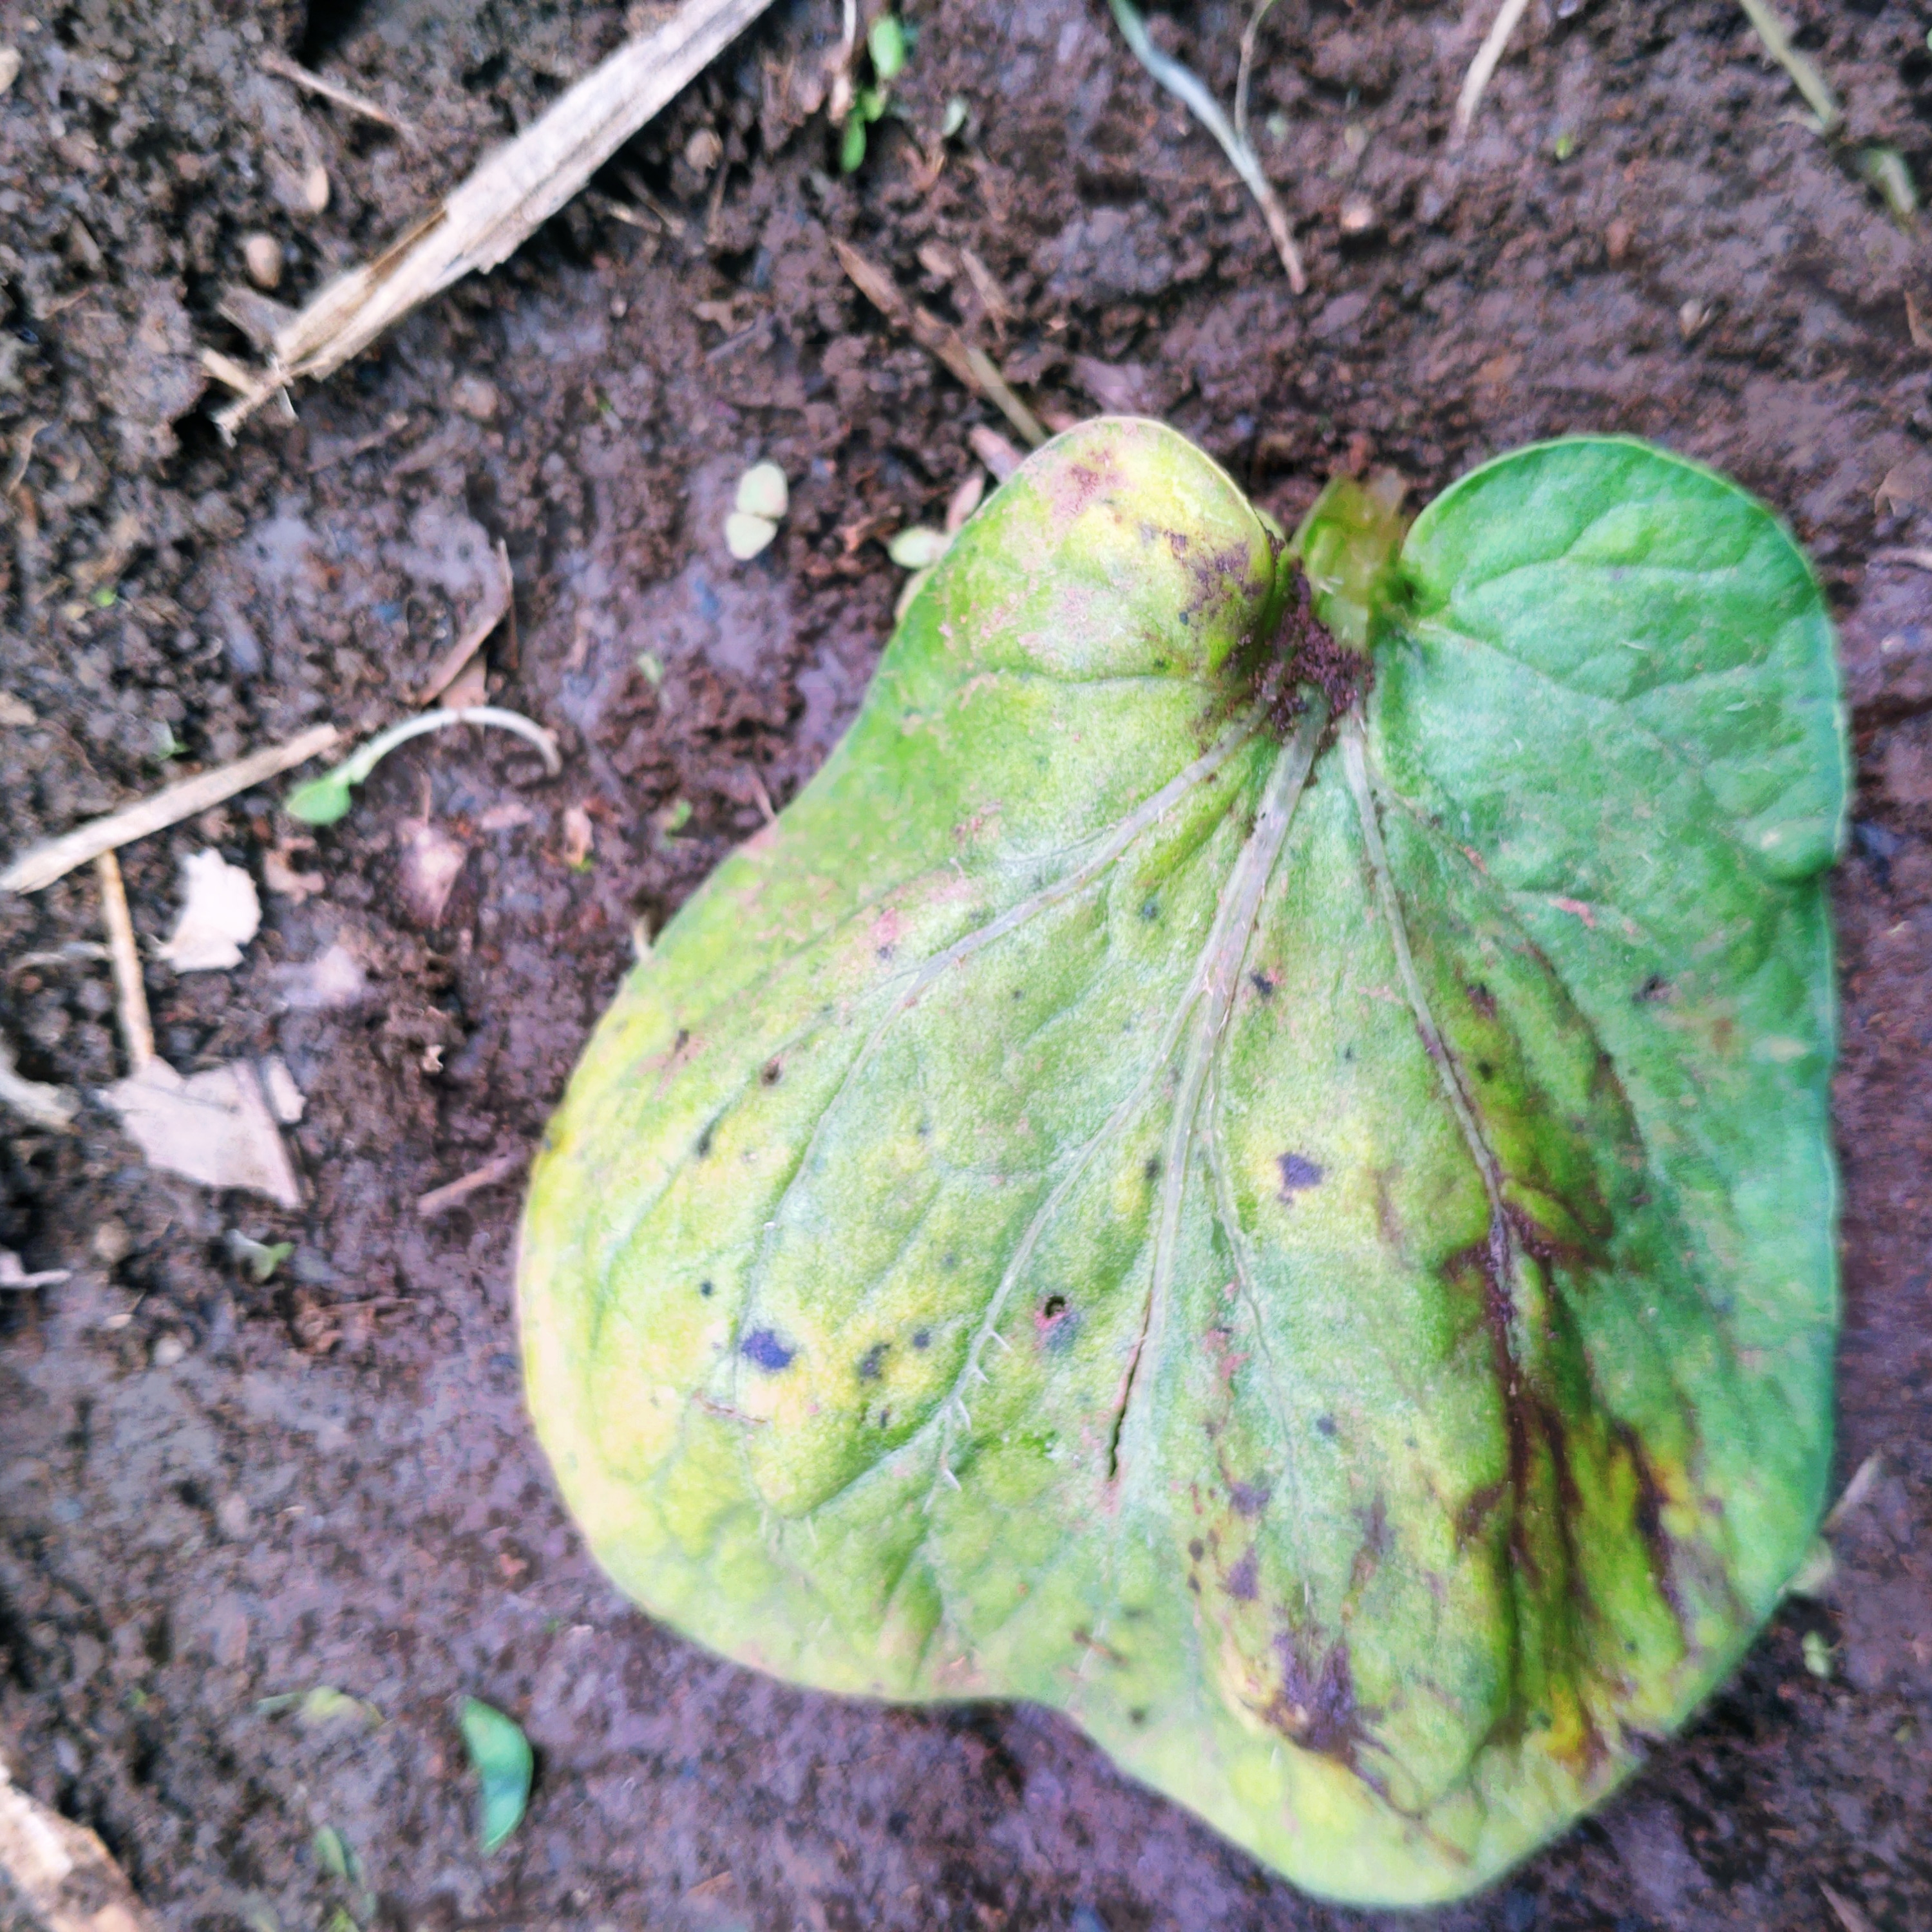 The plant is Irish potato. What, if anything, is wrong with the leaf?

late blight
